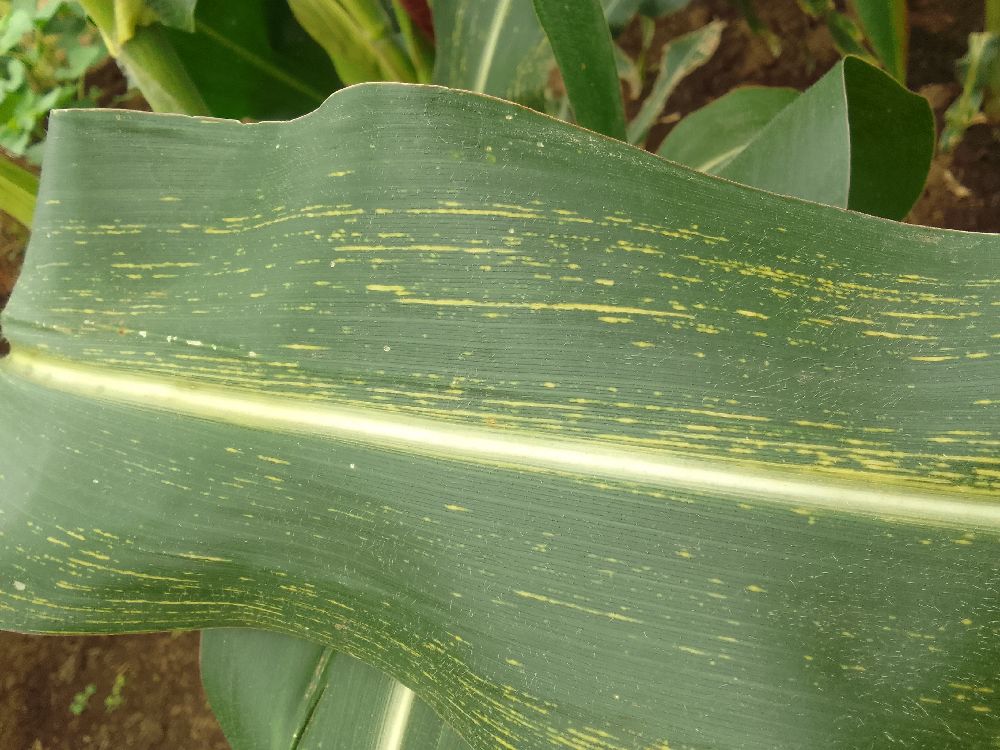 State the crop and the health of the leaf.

maize, maize streak virus
